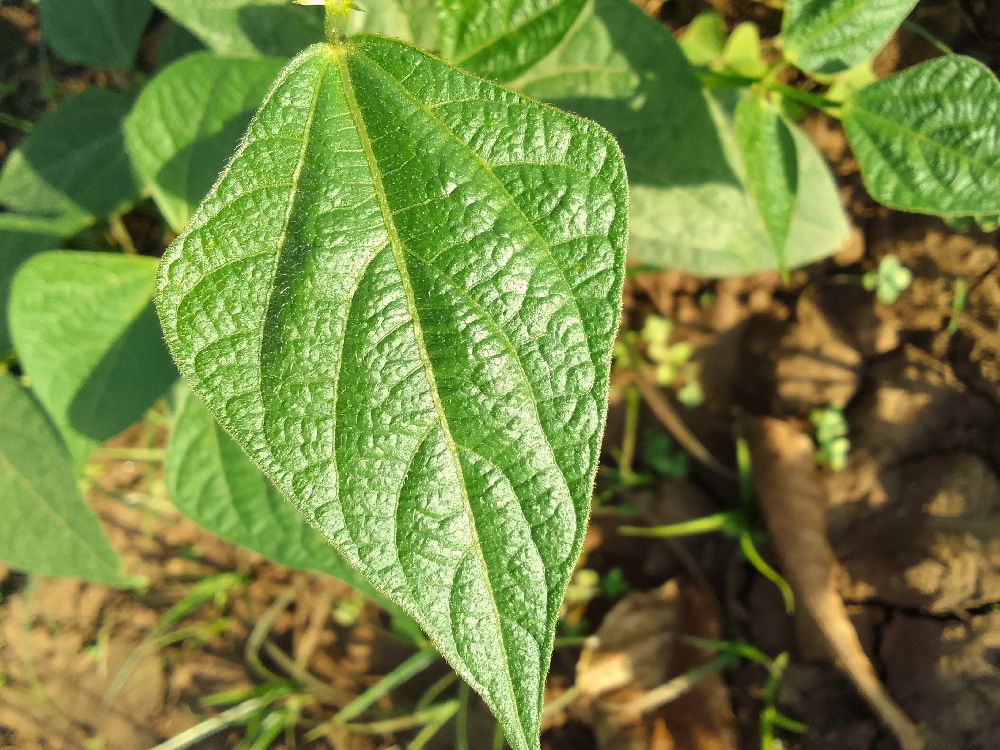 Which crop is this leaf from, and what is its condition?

common bean, healthy
